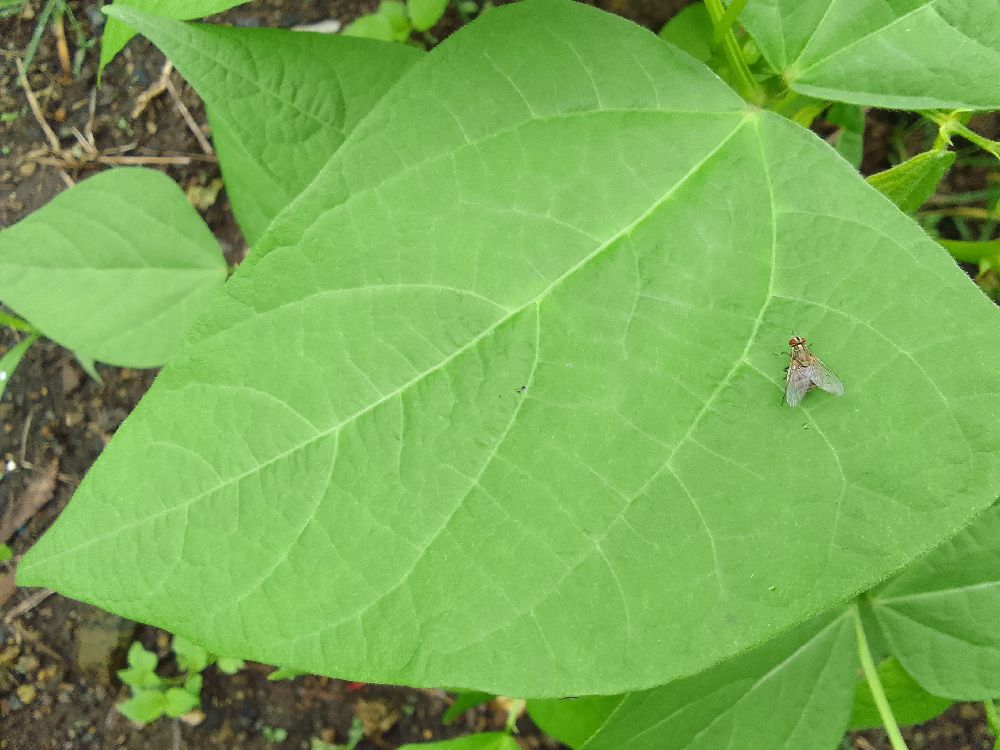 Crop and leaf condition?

common bean, healthy
